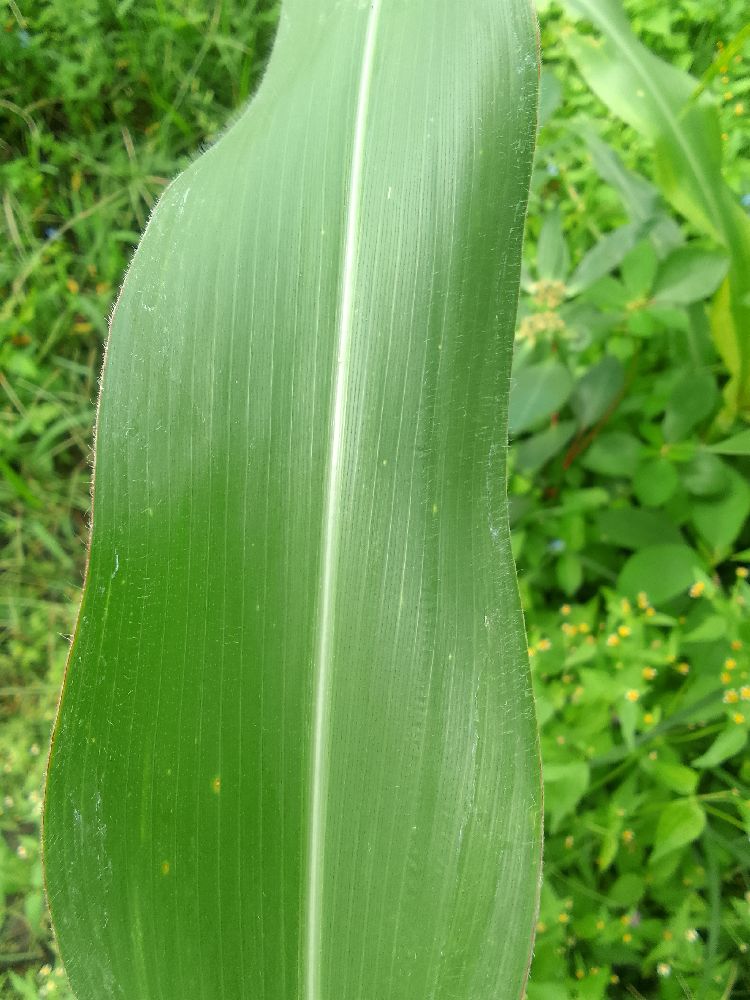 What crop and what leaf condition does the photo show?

maize, healthy
